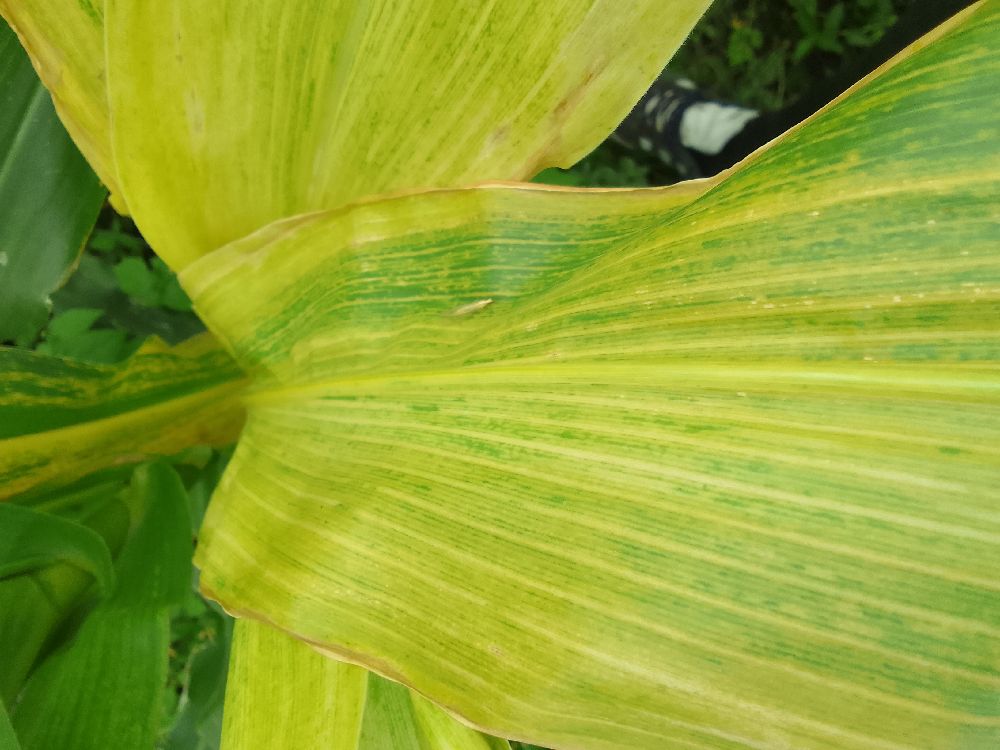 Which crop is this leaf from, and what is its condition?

maize, maize lethal necrosis
